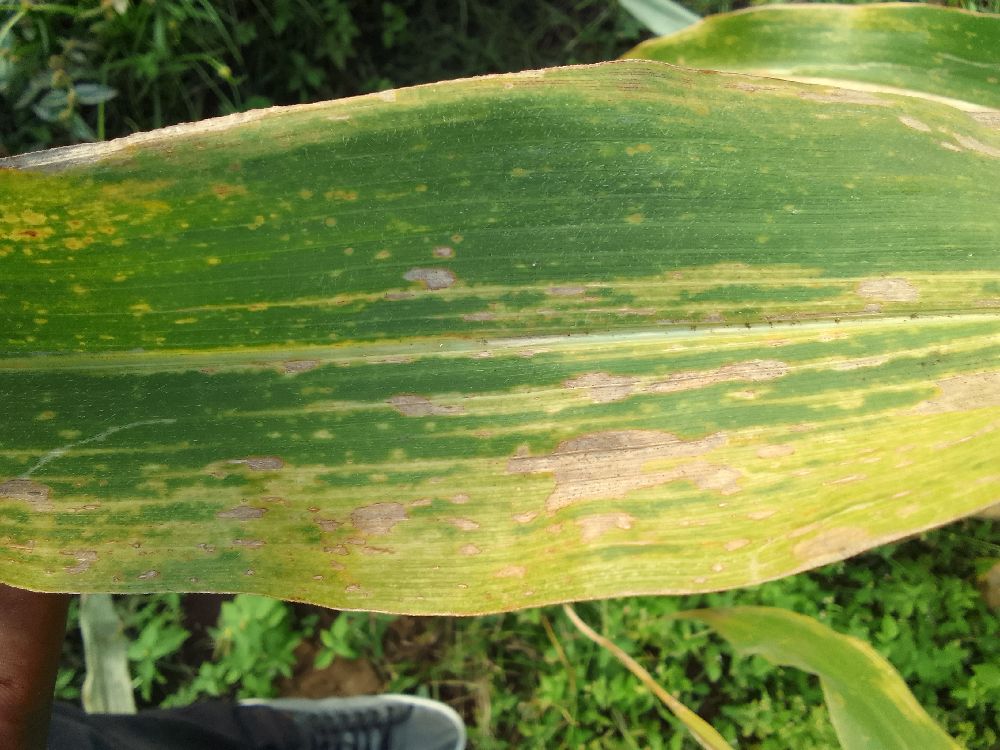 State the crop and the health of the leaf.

maize, maize lethal necrosis
